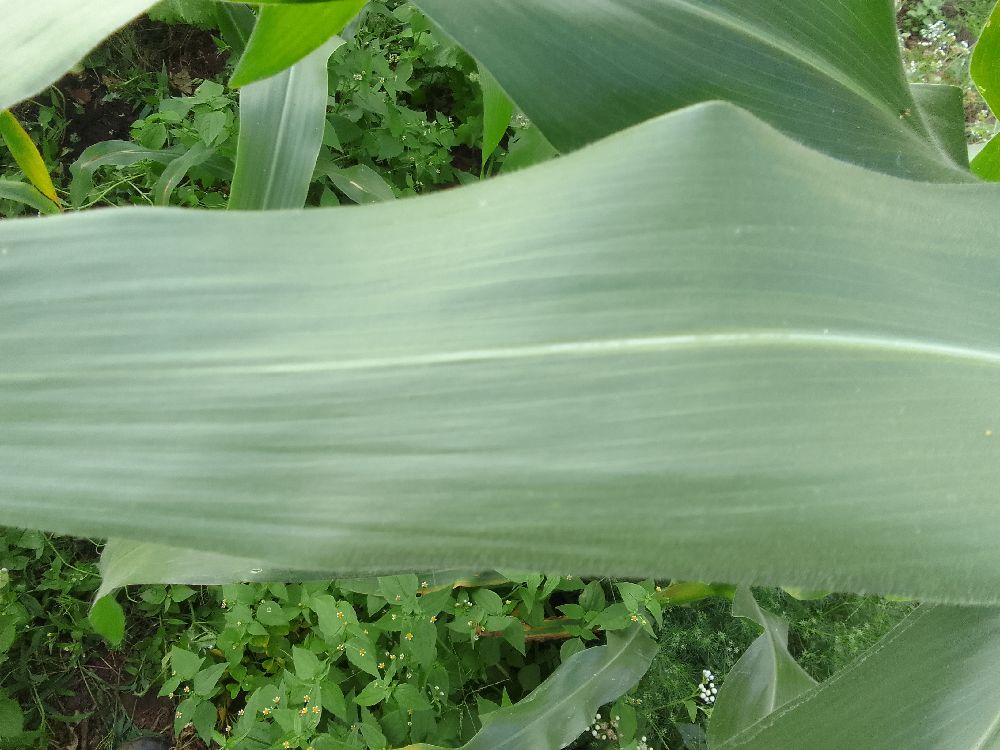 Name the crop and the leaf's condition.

maize, healthy
